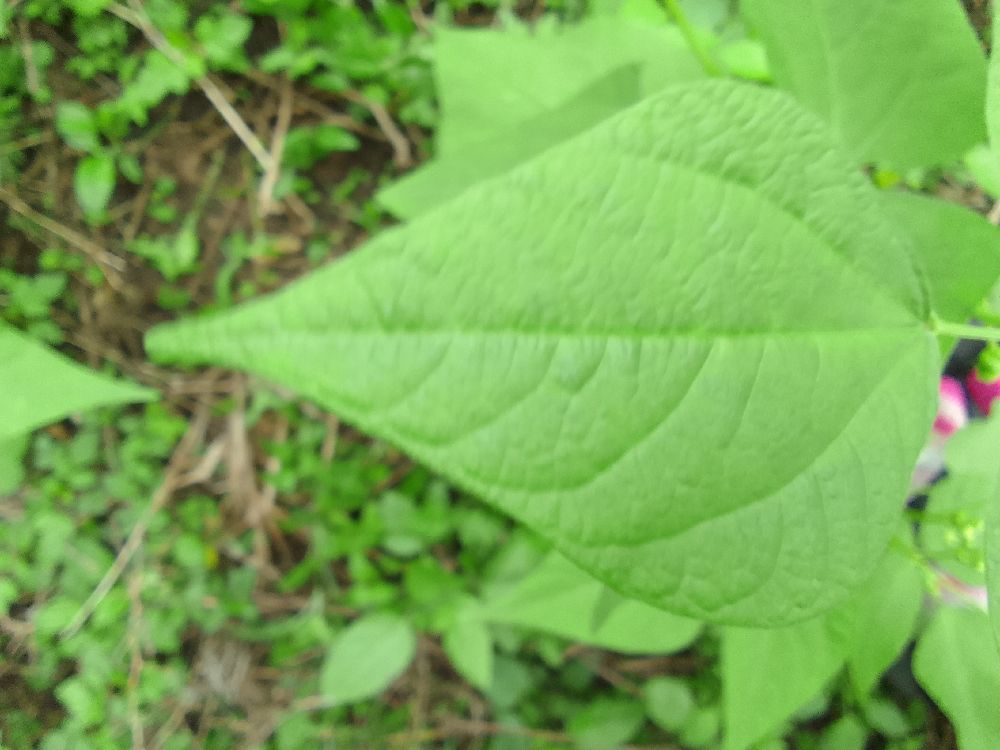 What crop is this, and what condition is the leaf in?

common bean, healthy
